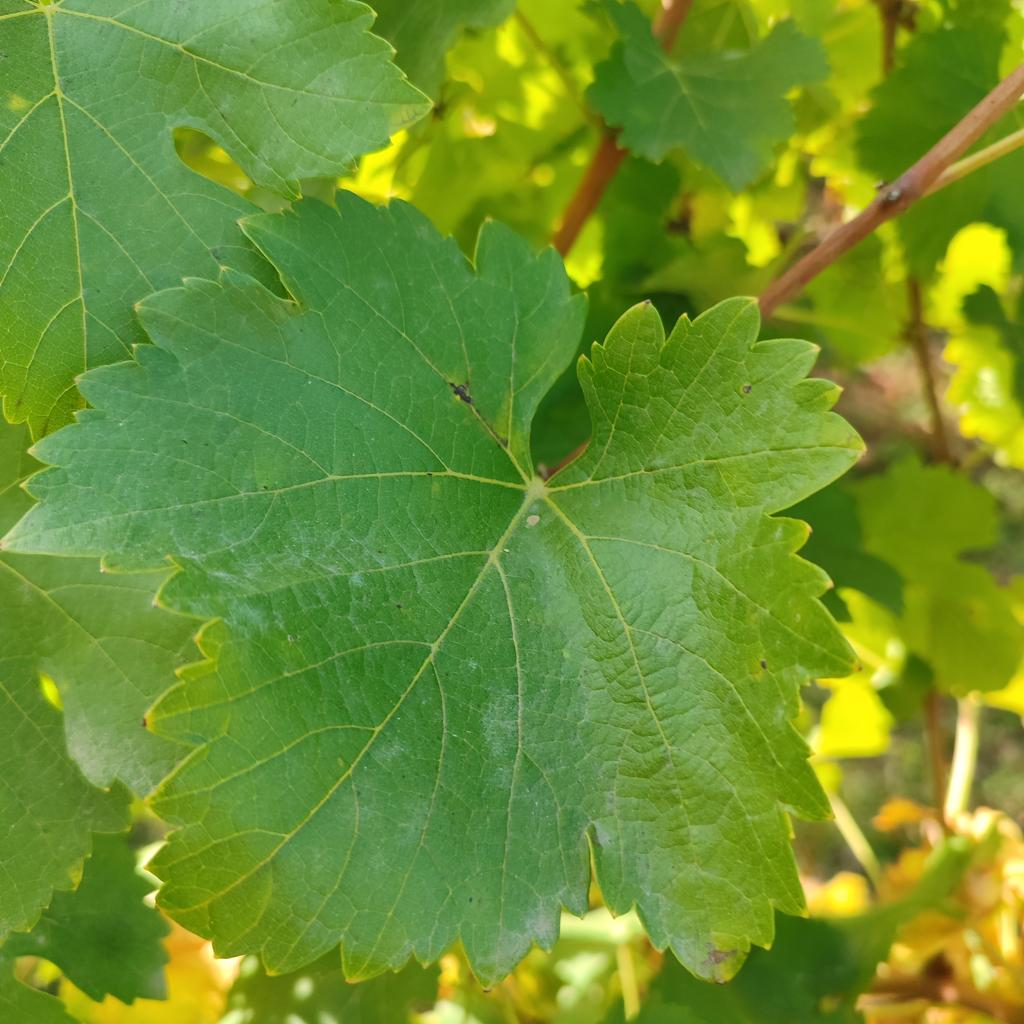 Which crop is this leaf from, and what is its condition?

grapevine, powdery mildew
